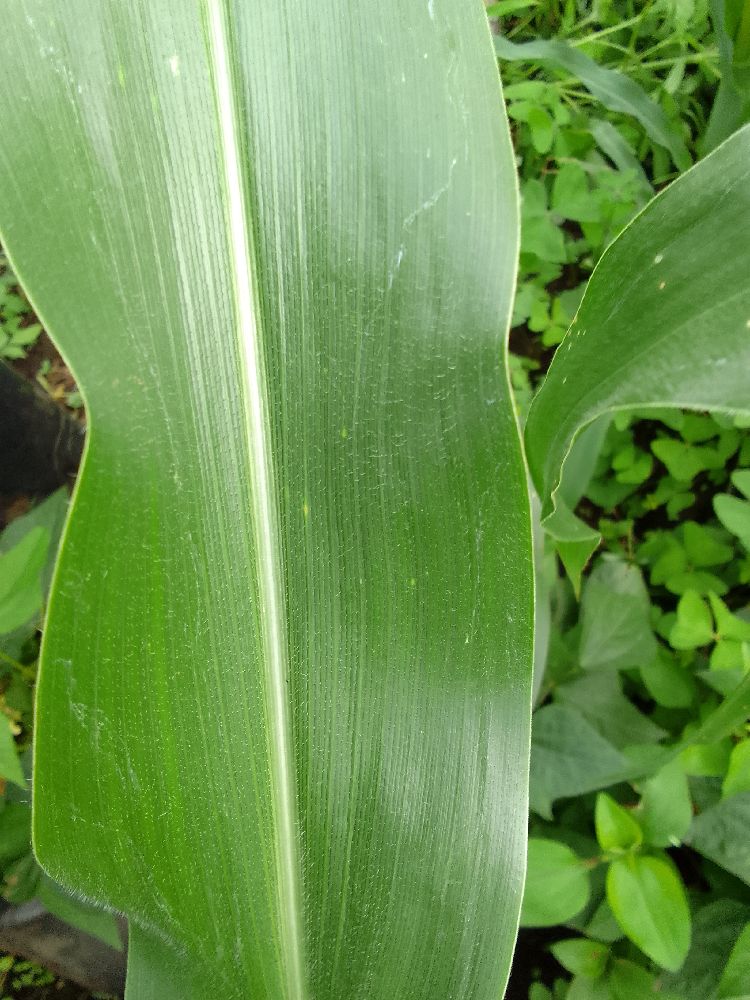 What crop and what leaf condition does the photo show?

maize, healthy
